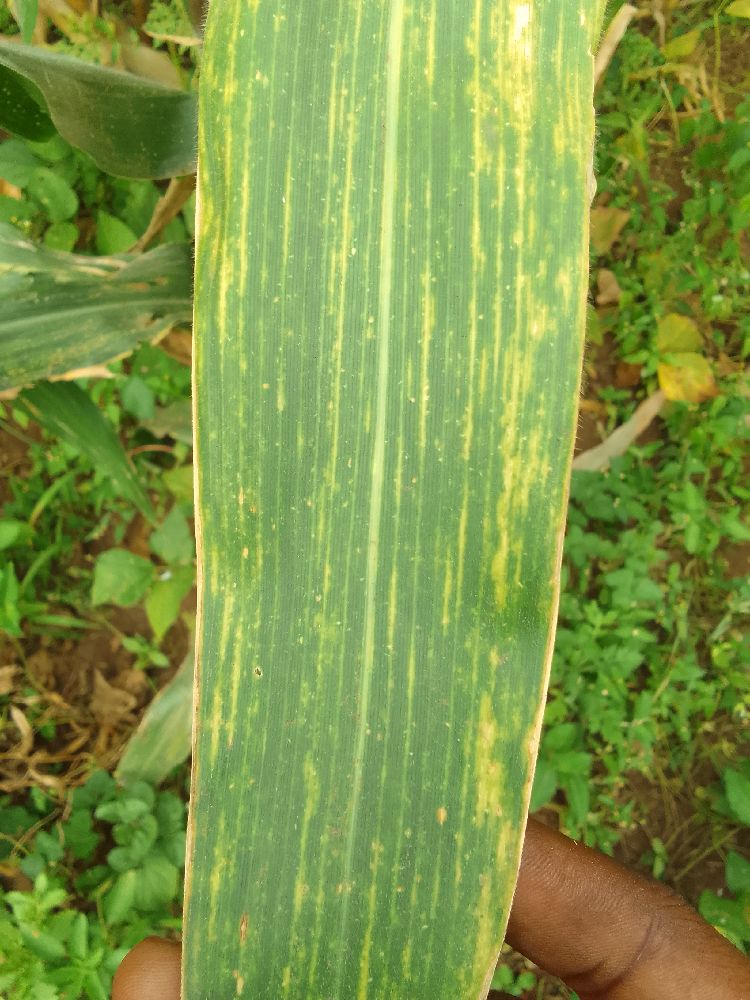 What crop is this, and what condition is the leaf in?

maize, maize lethal necrosis
